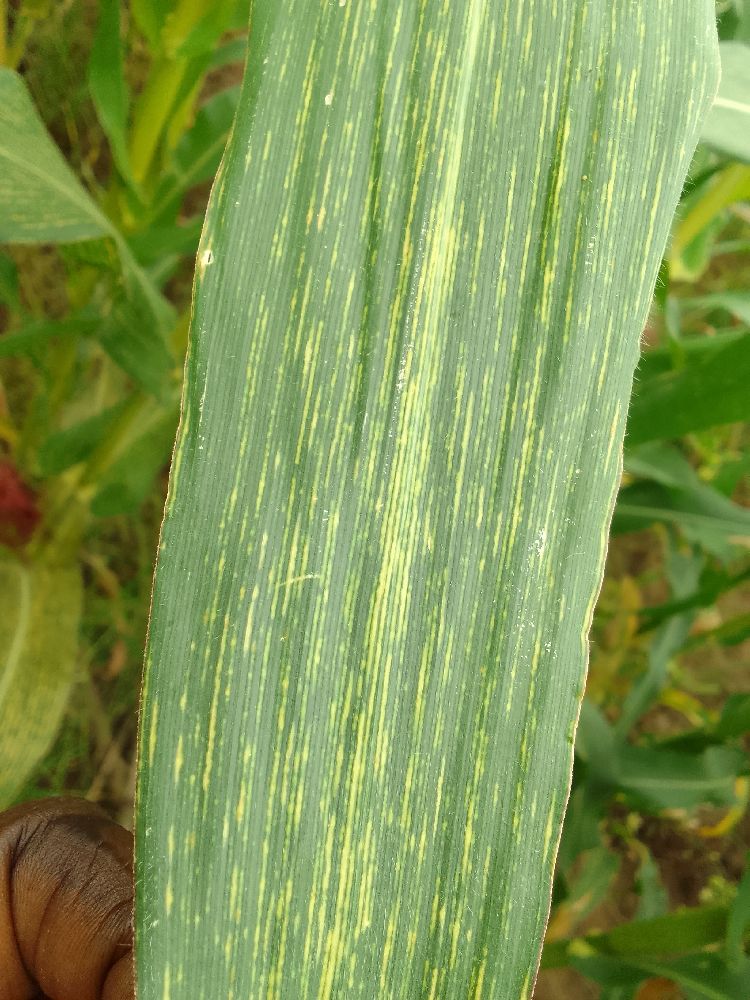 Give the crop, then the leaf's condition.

maize, maize streak virus
